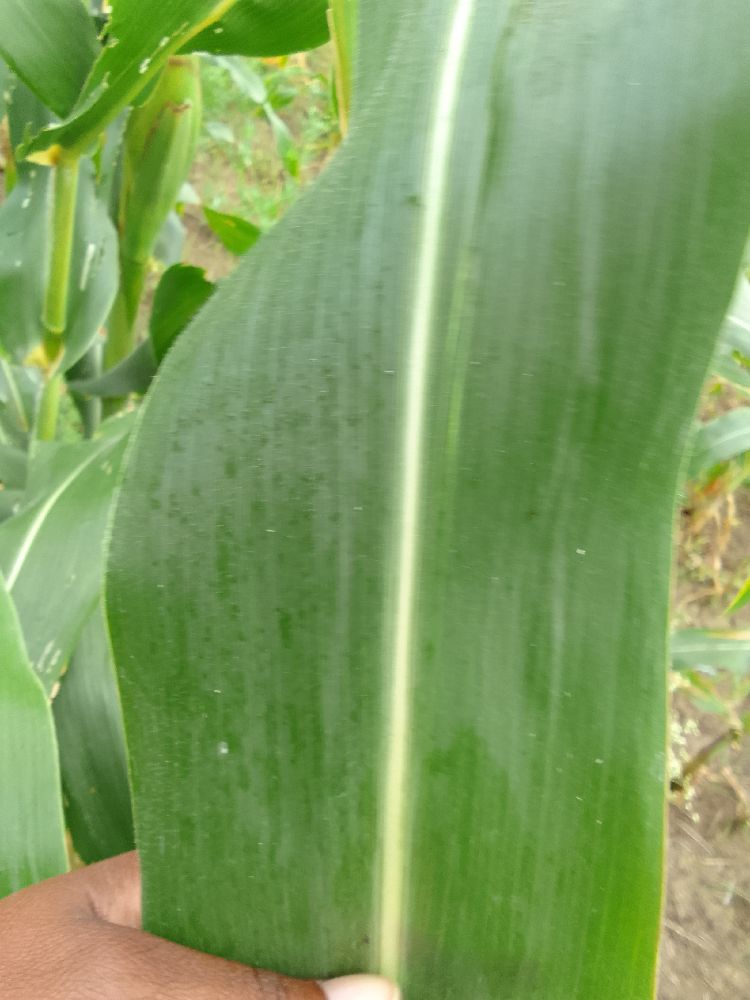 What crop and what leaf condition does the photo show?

maize, healthy
